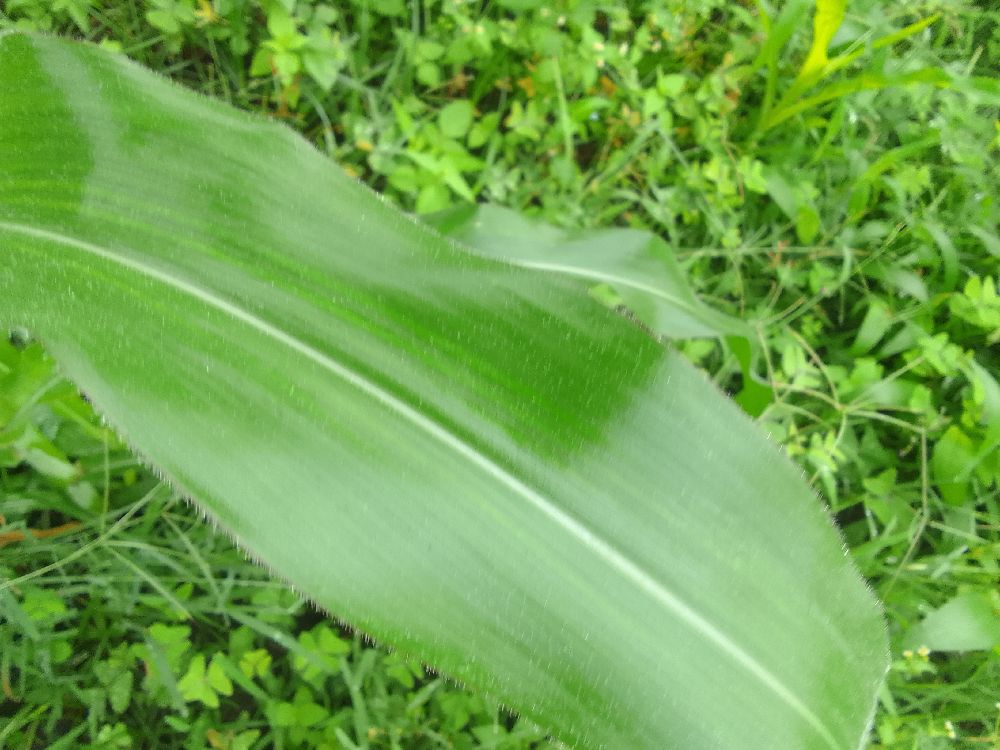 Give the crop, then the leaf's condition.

maize, healthy
